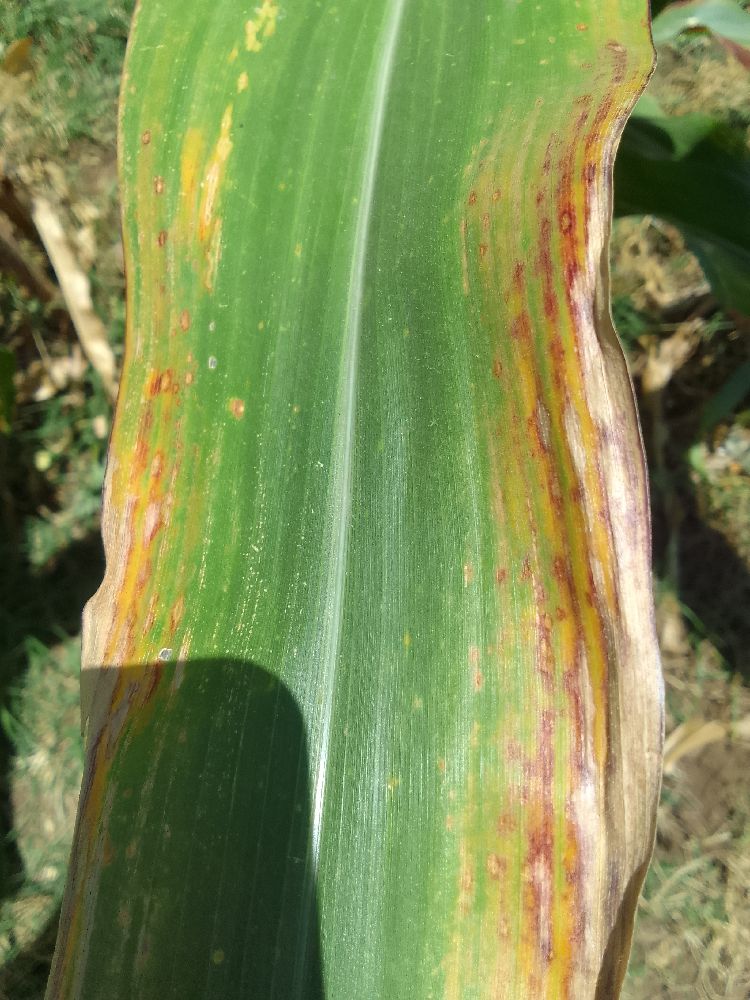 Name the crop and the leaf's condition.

maize, maize lethal necrosis
